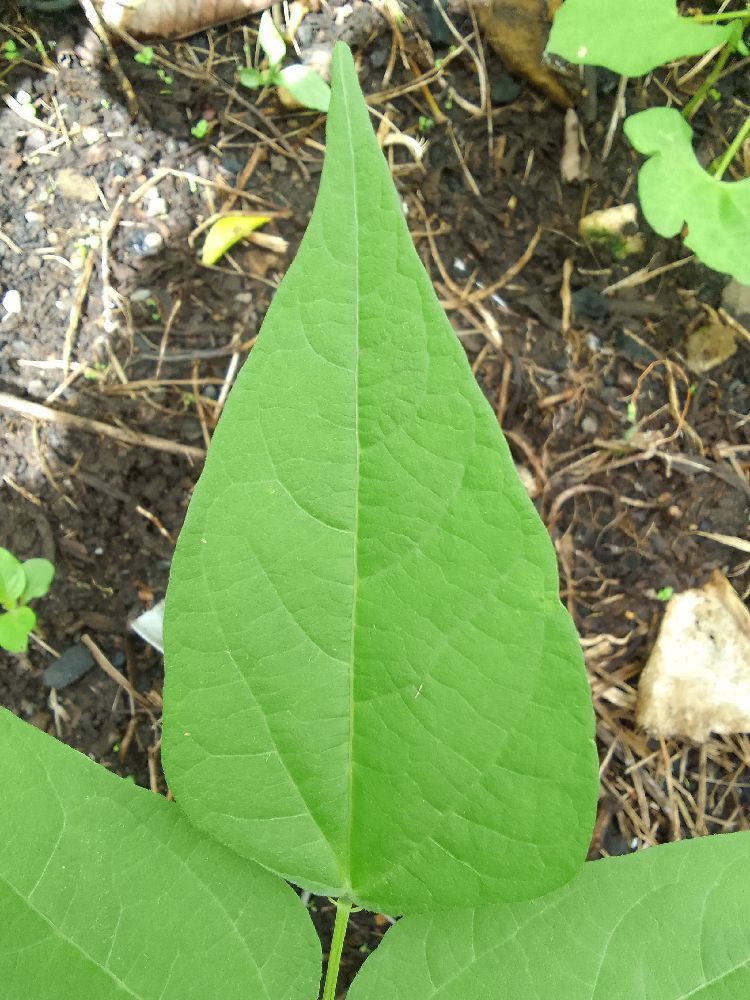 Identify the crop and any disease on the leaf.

common bean, healthy
